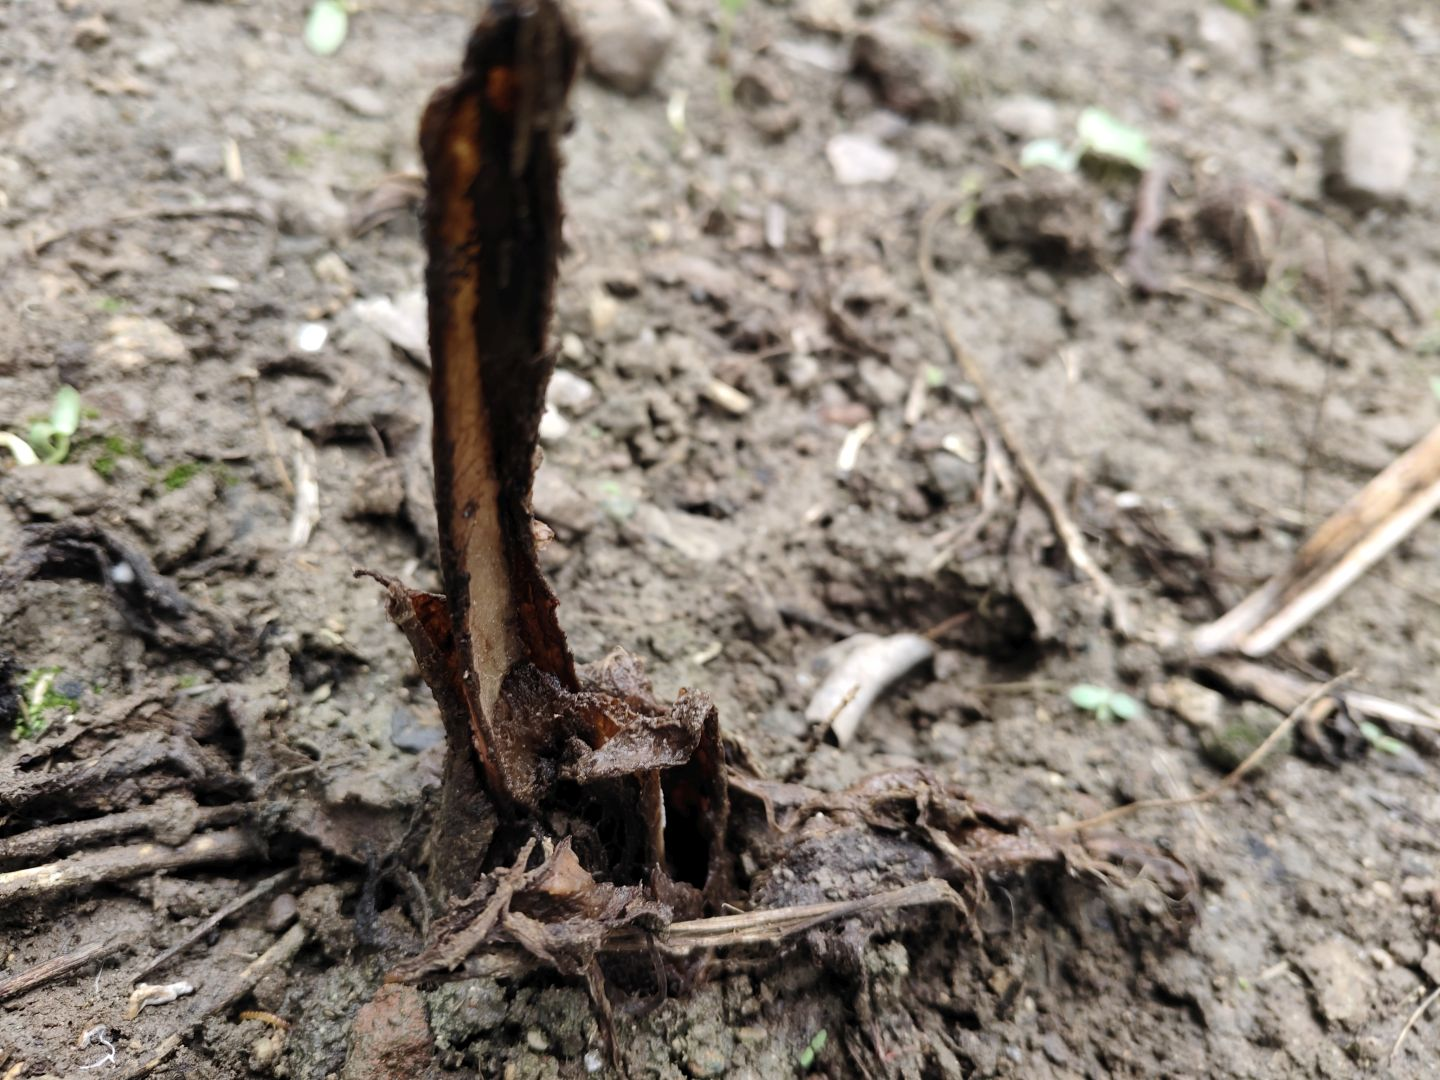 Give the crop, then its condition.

taro, root rot
